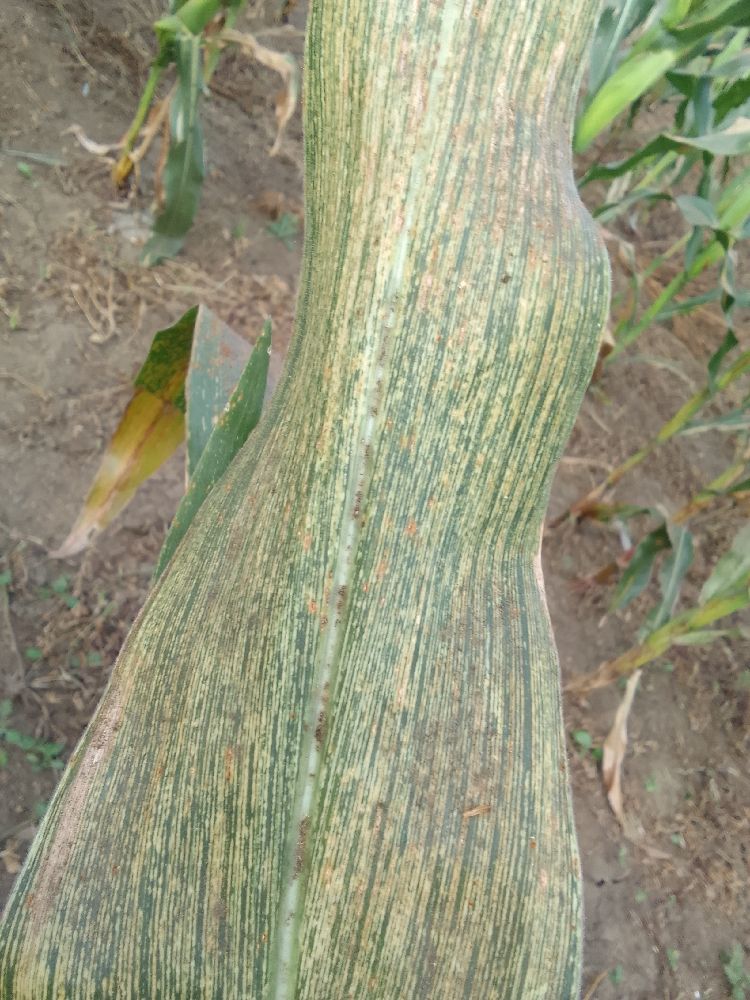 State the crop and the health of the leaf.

maize, maize streak virus
